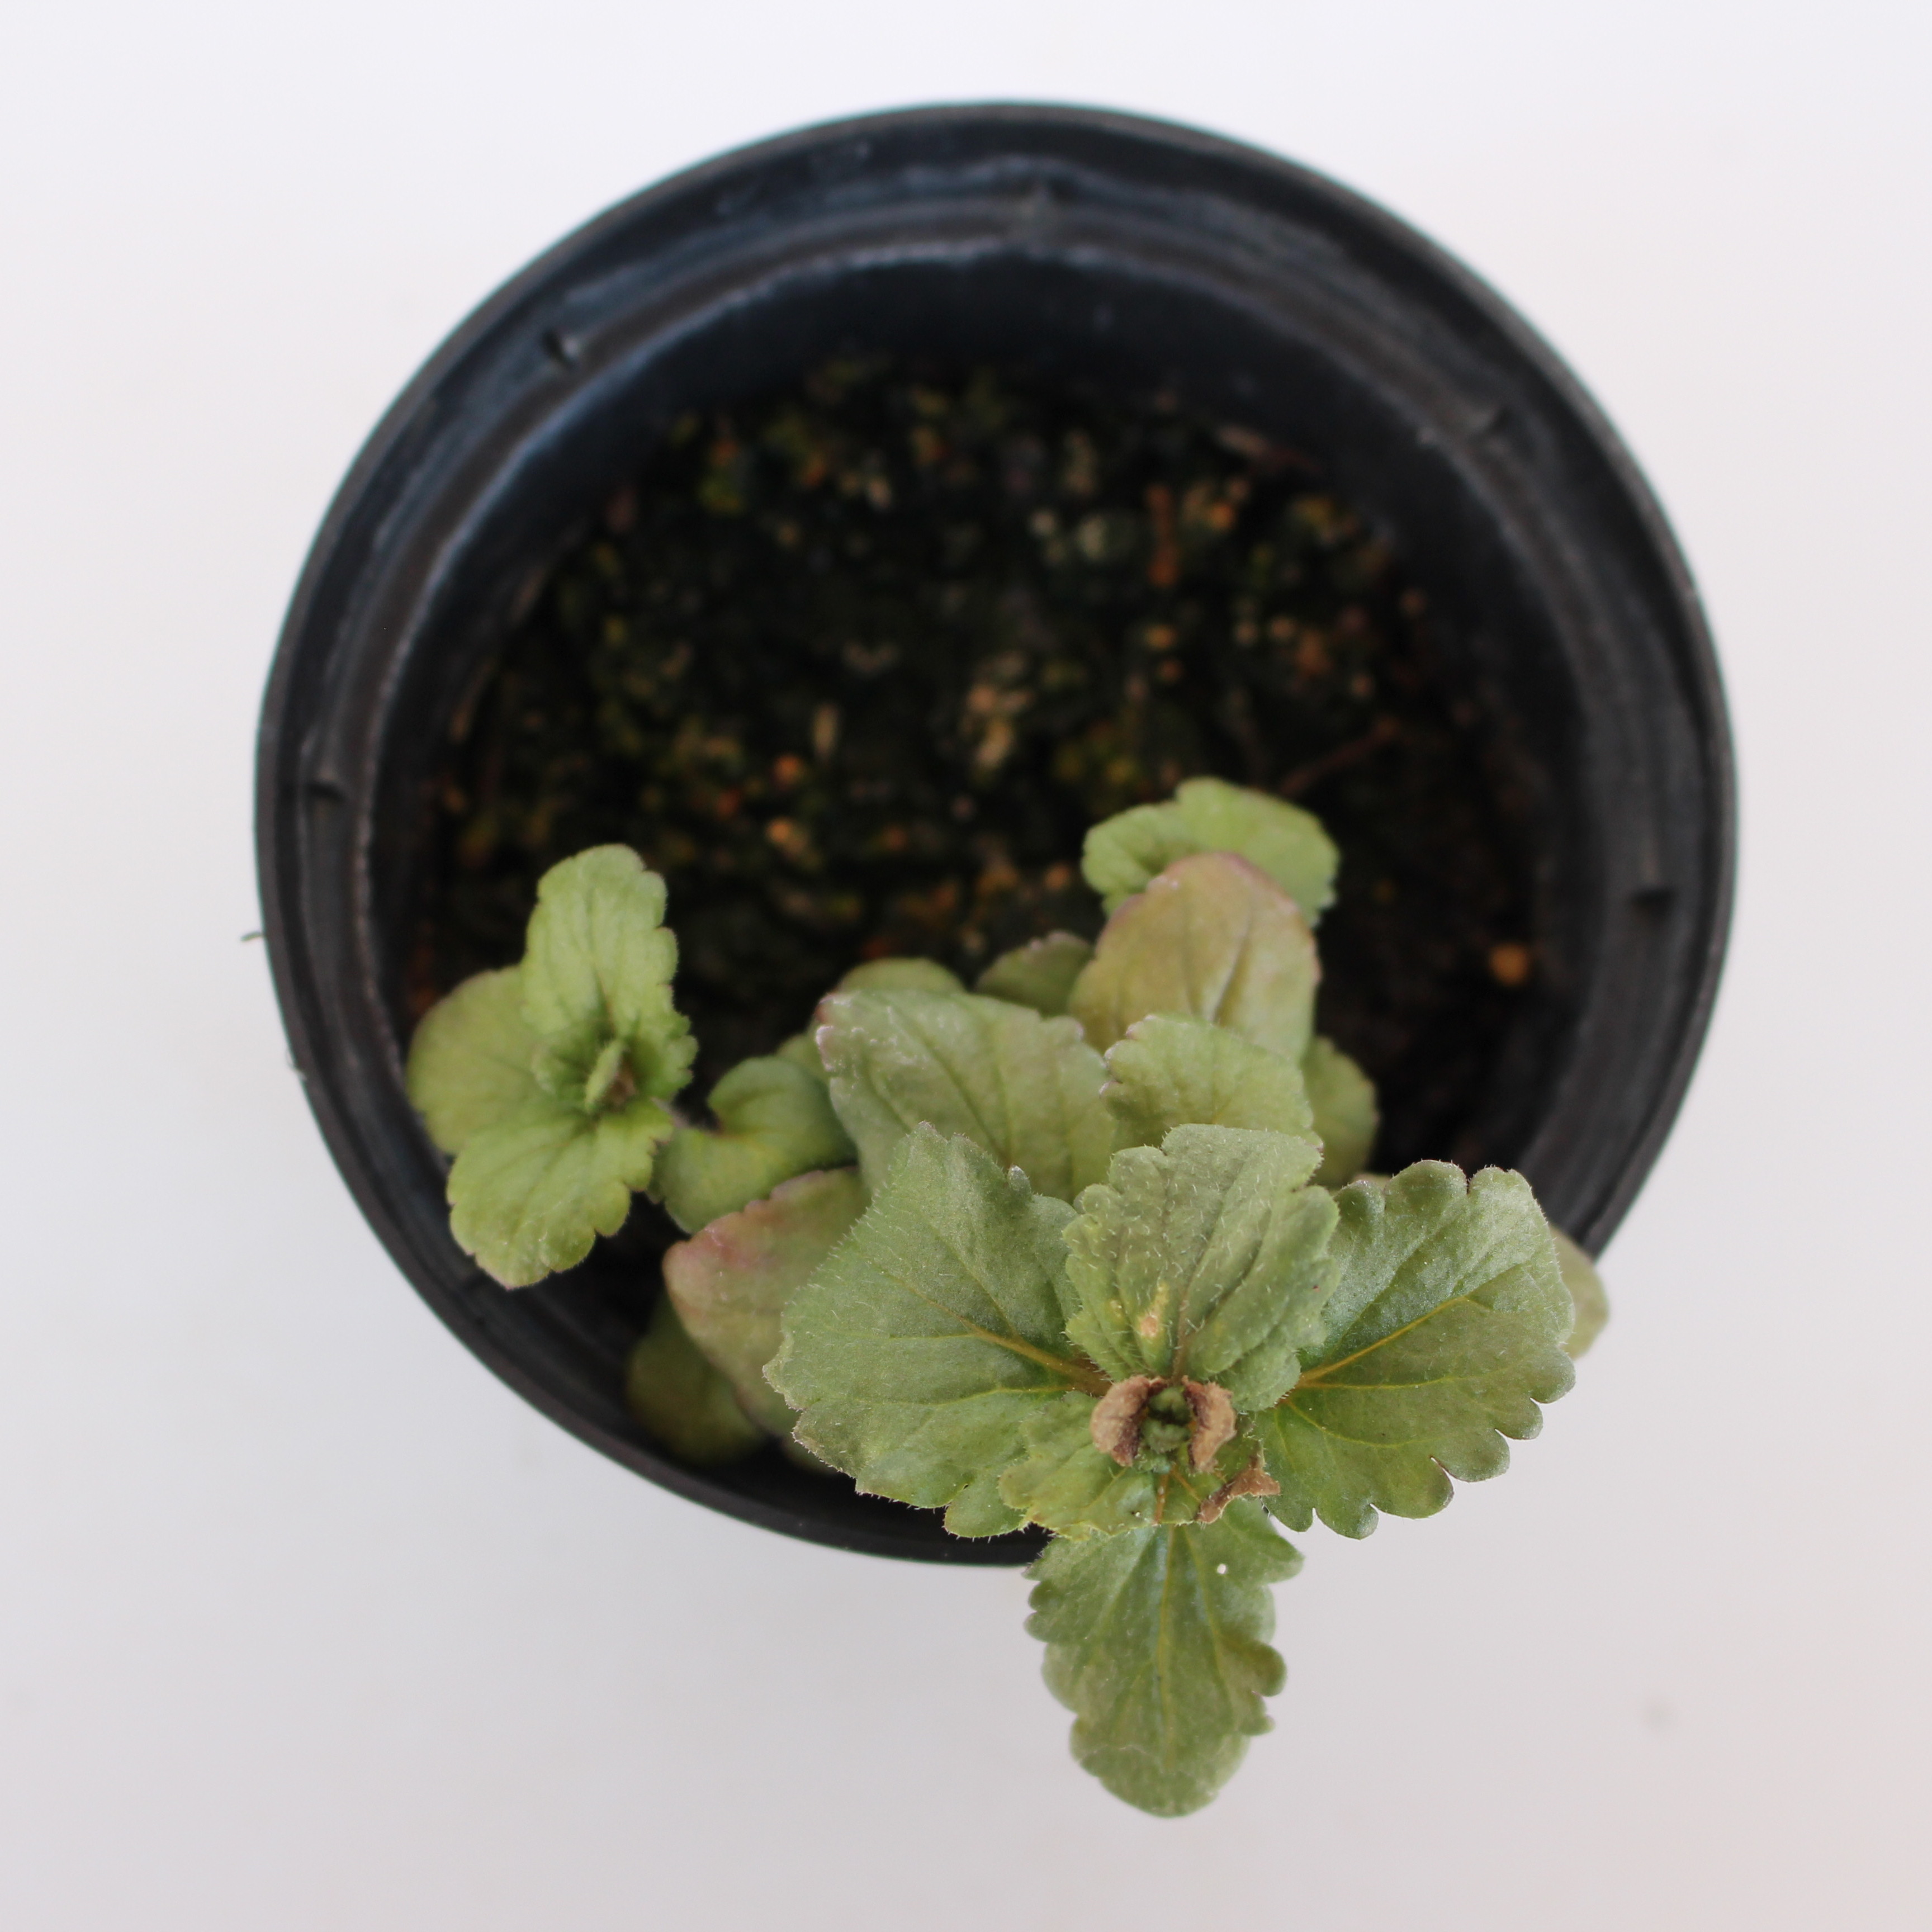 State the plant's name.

Veronica persica
